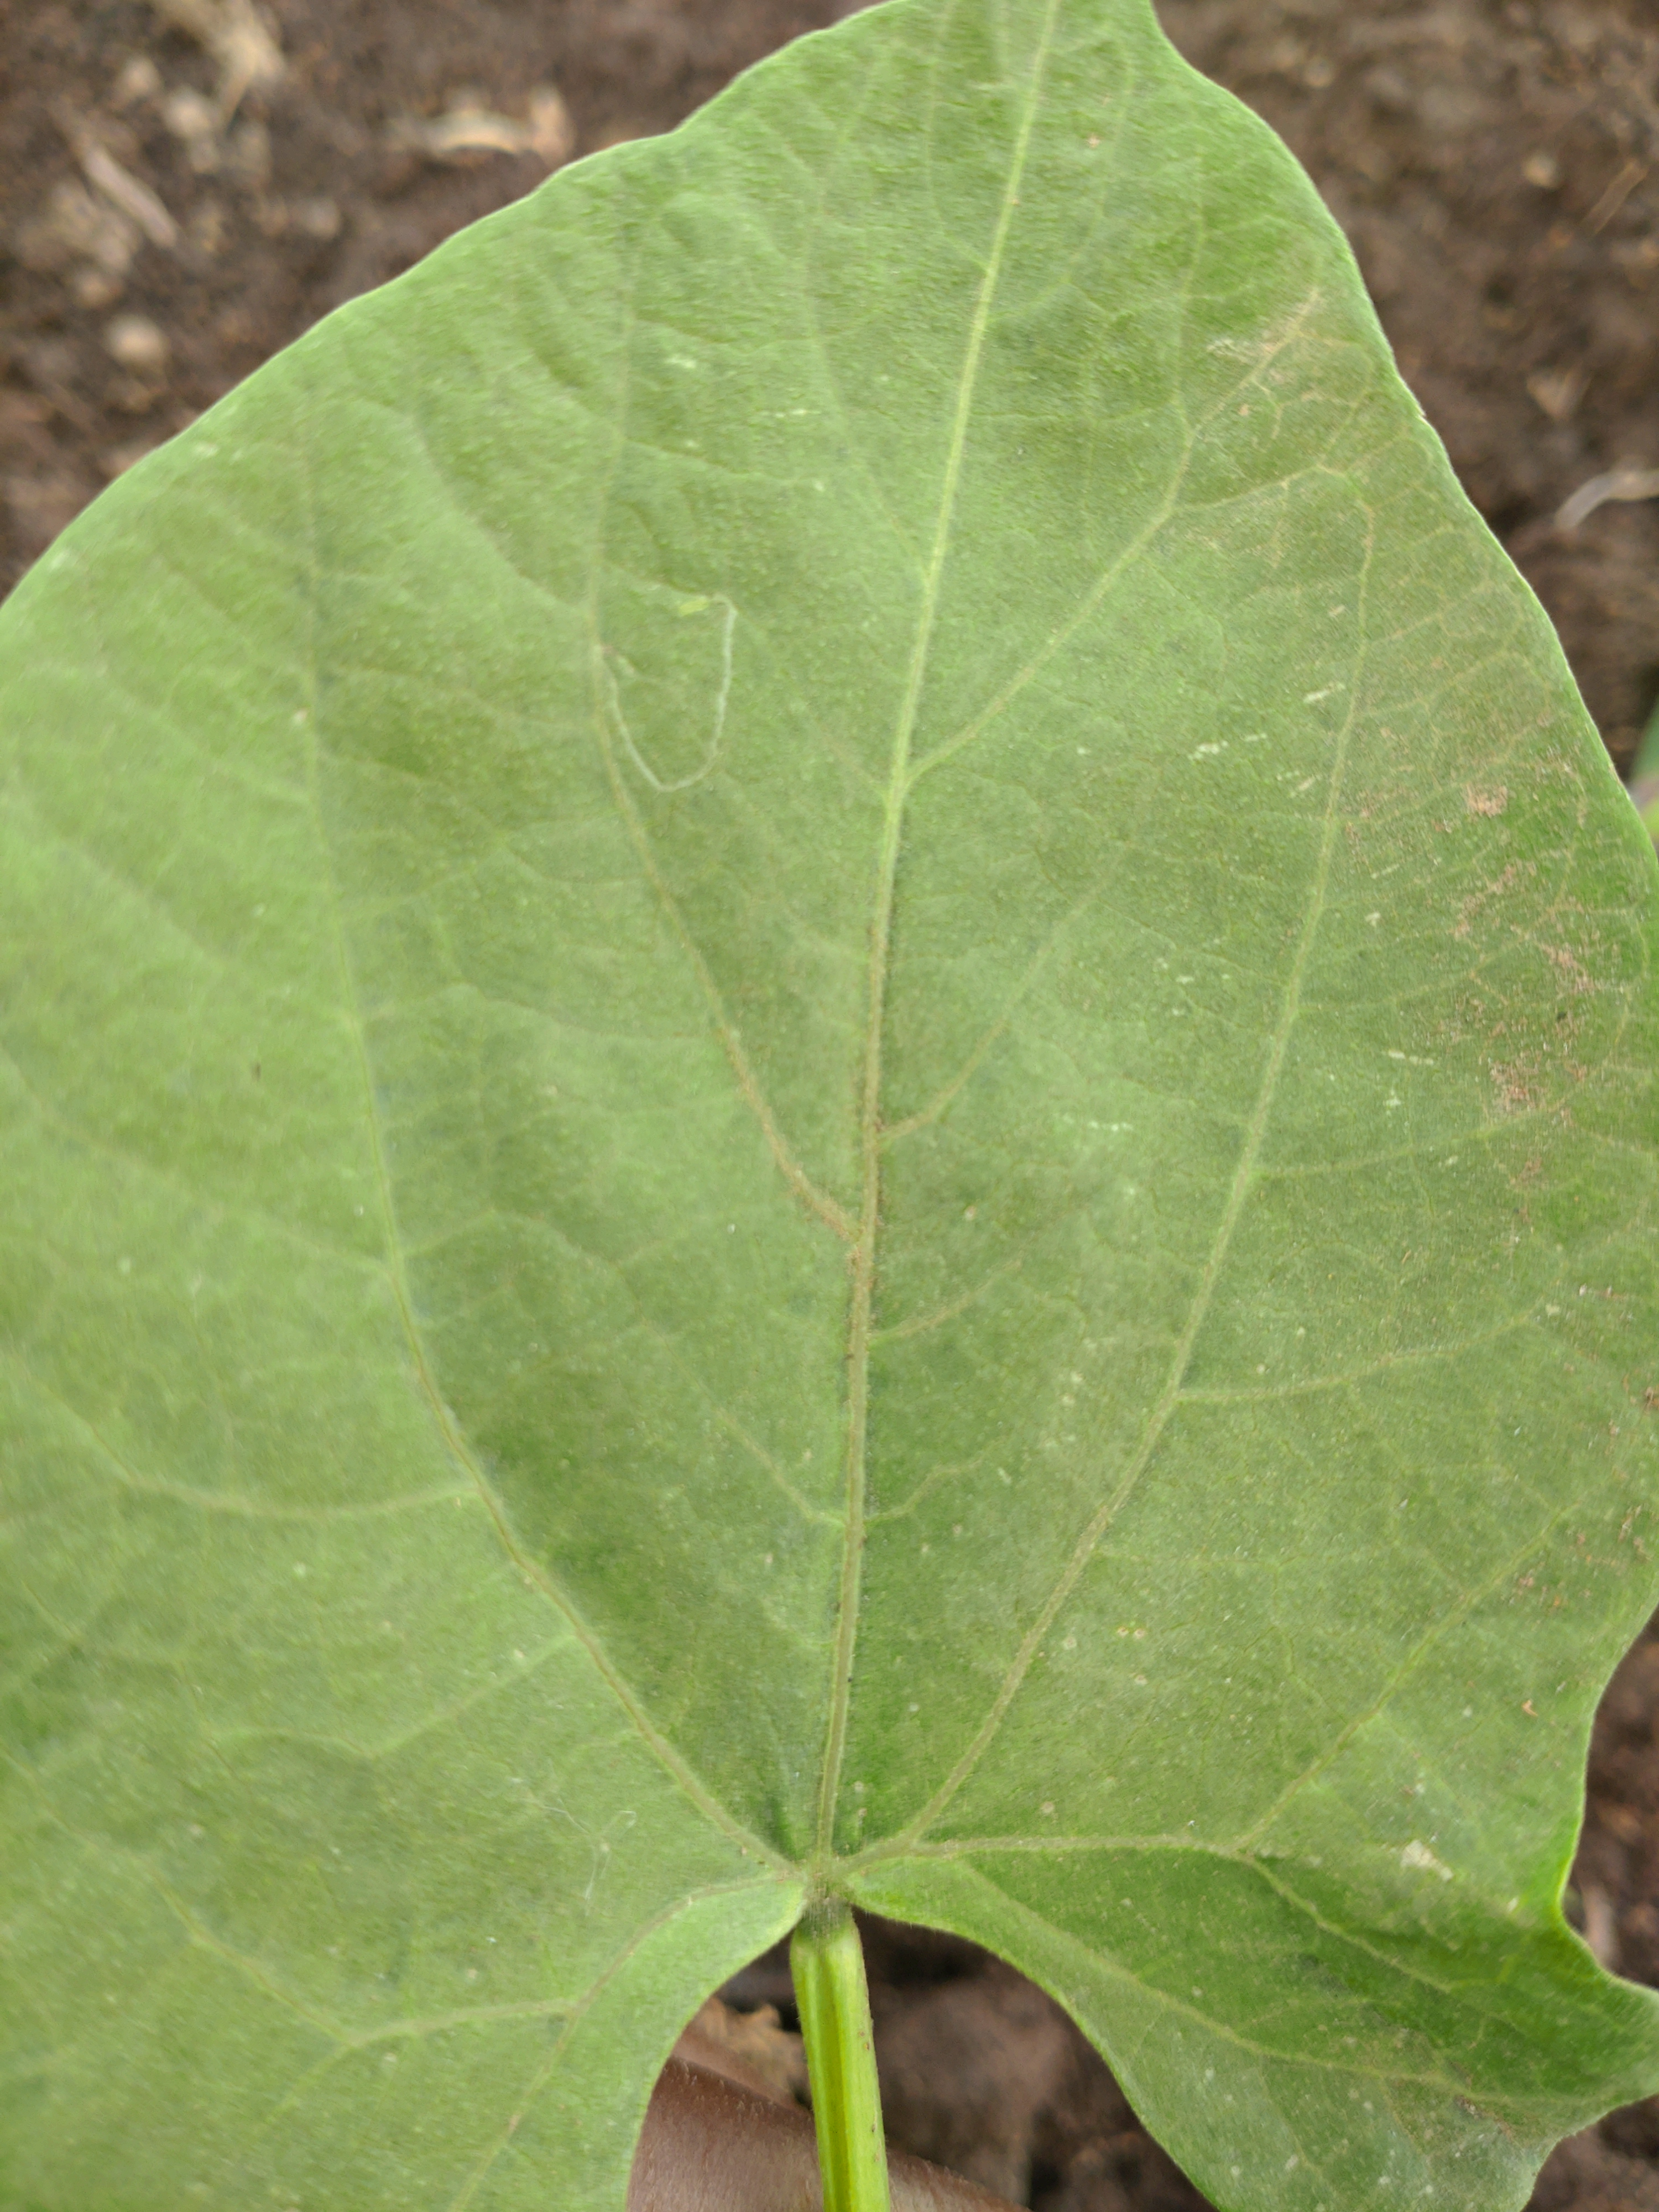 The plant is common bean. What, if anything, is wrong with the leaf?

healthy
